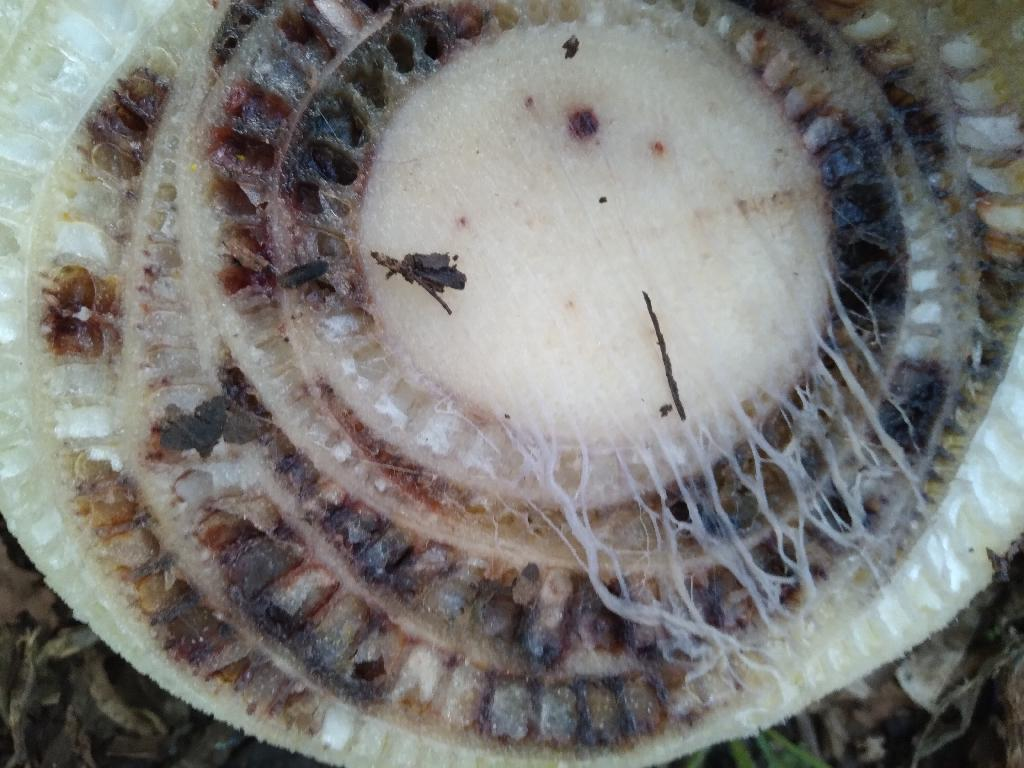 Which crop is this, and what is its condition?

banana, fusarium wilt race 1
